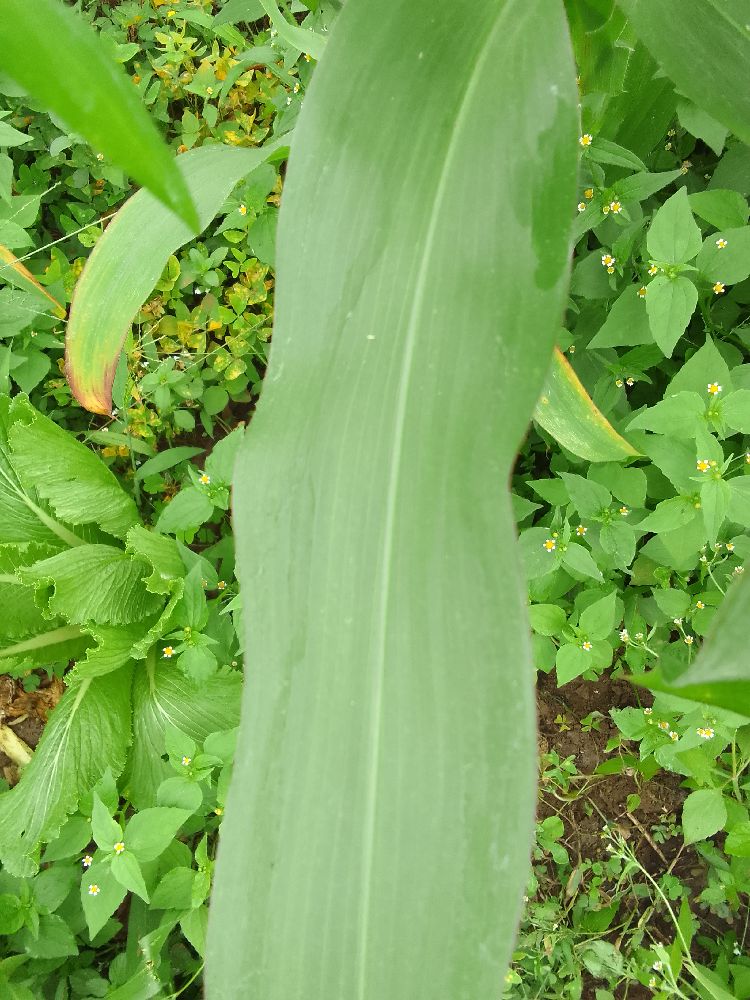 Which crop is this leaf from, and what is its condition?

maize, healthy
